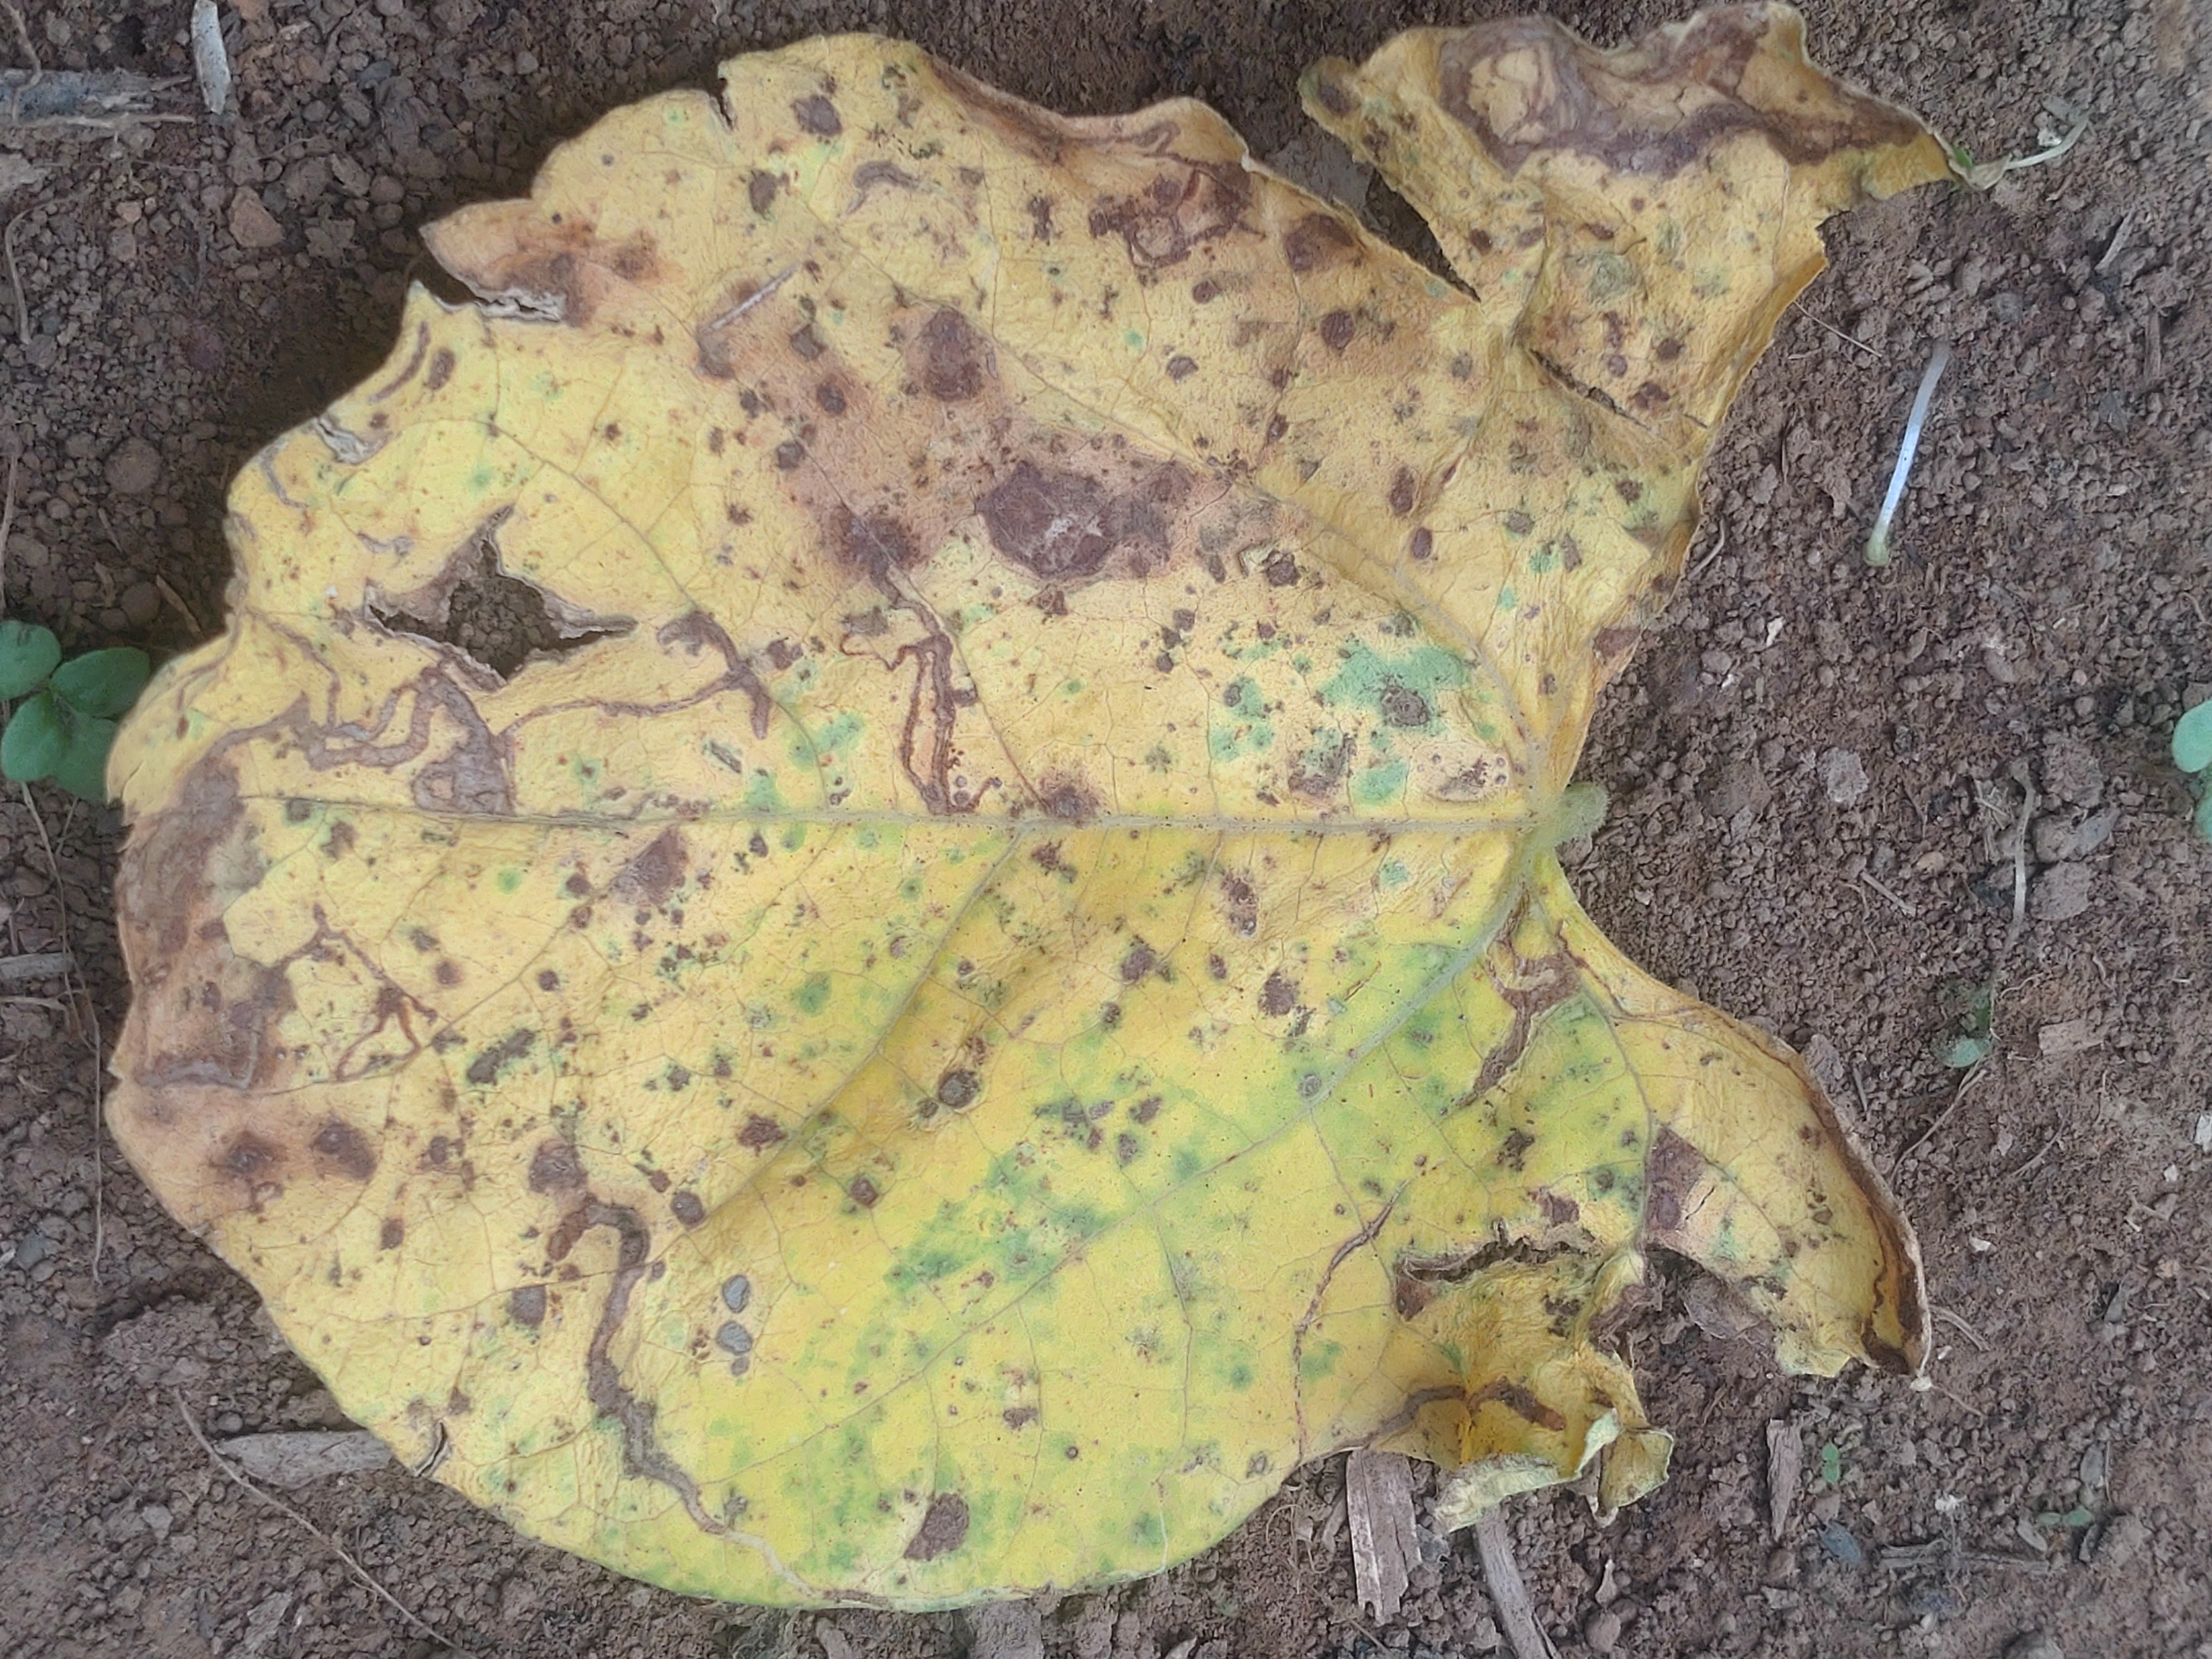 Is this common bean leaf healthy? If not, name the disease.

anthracnose
